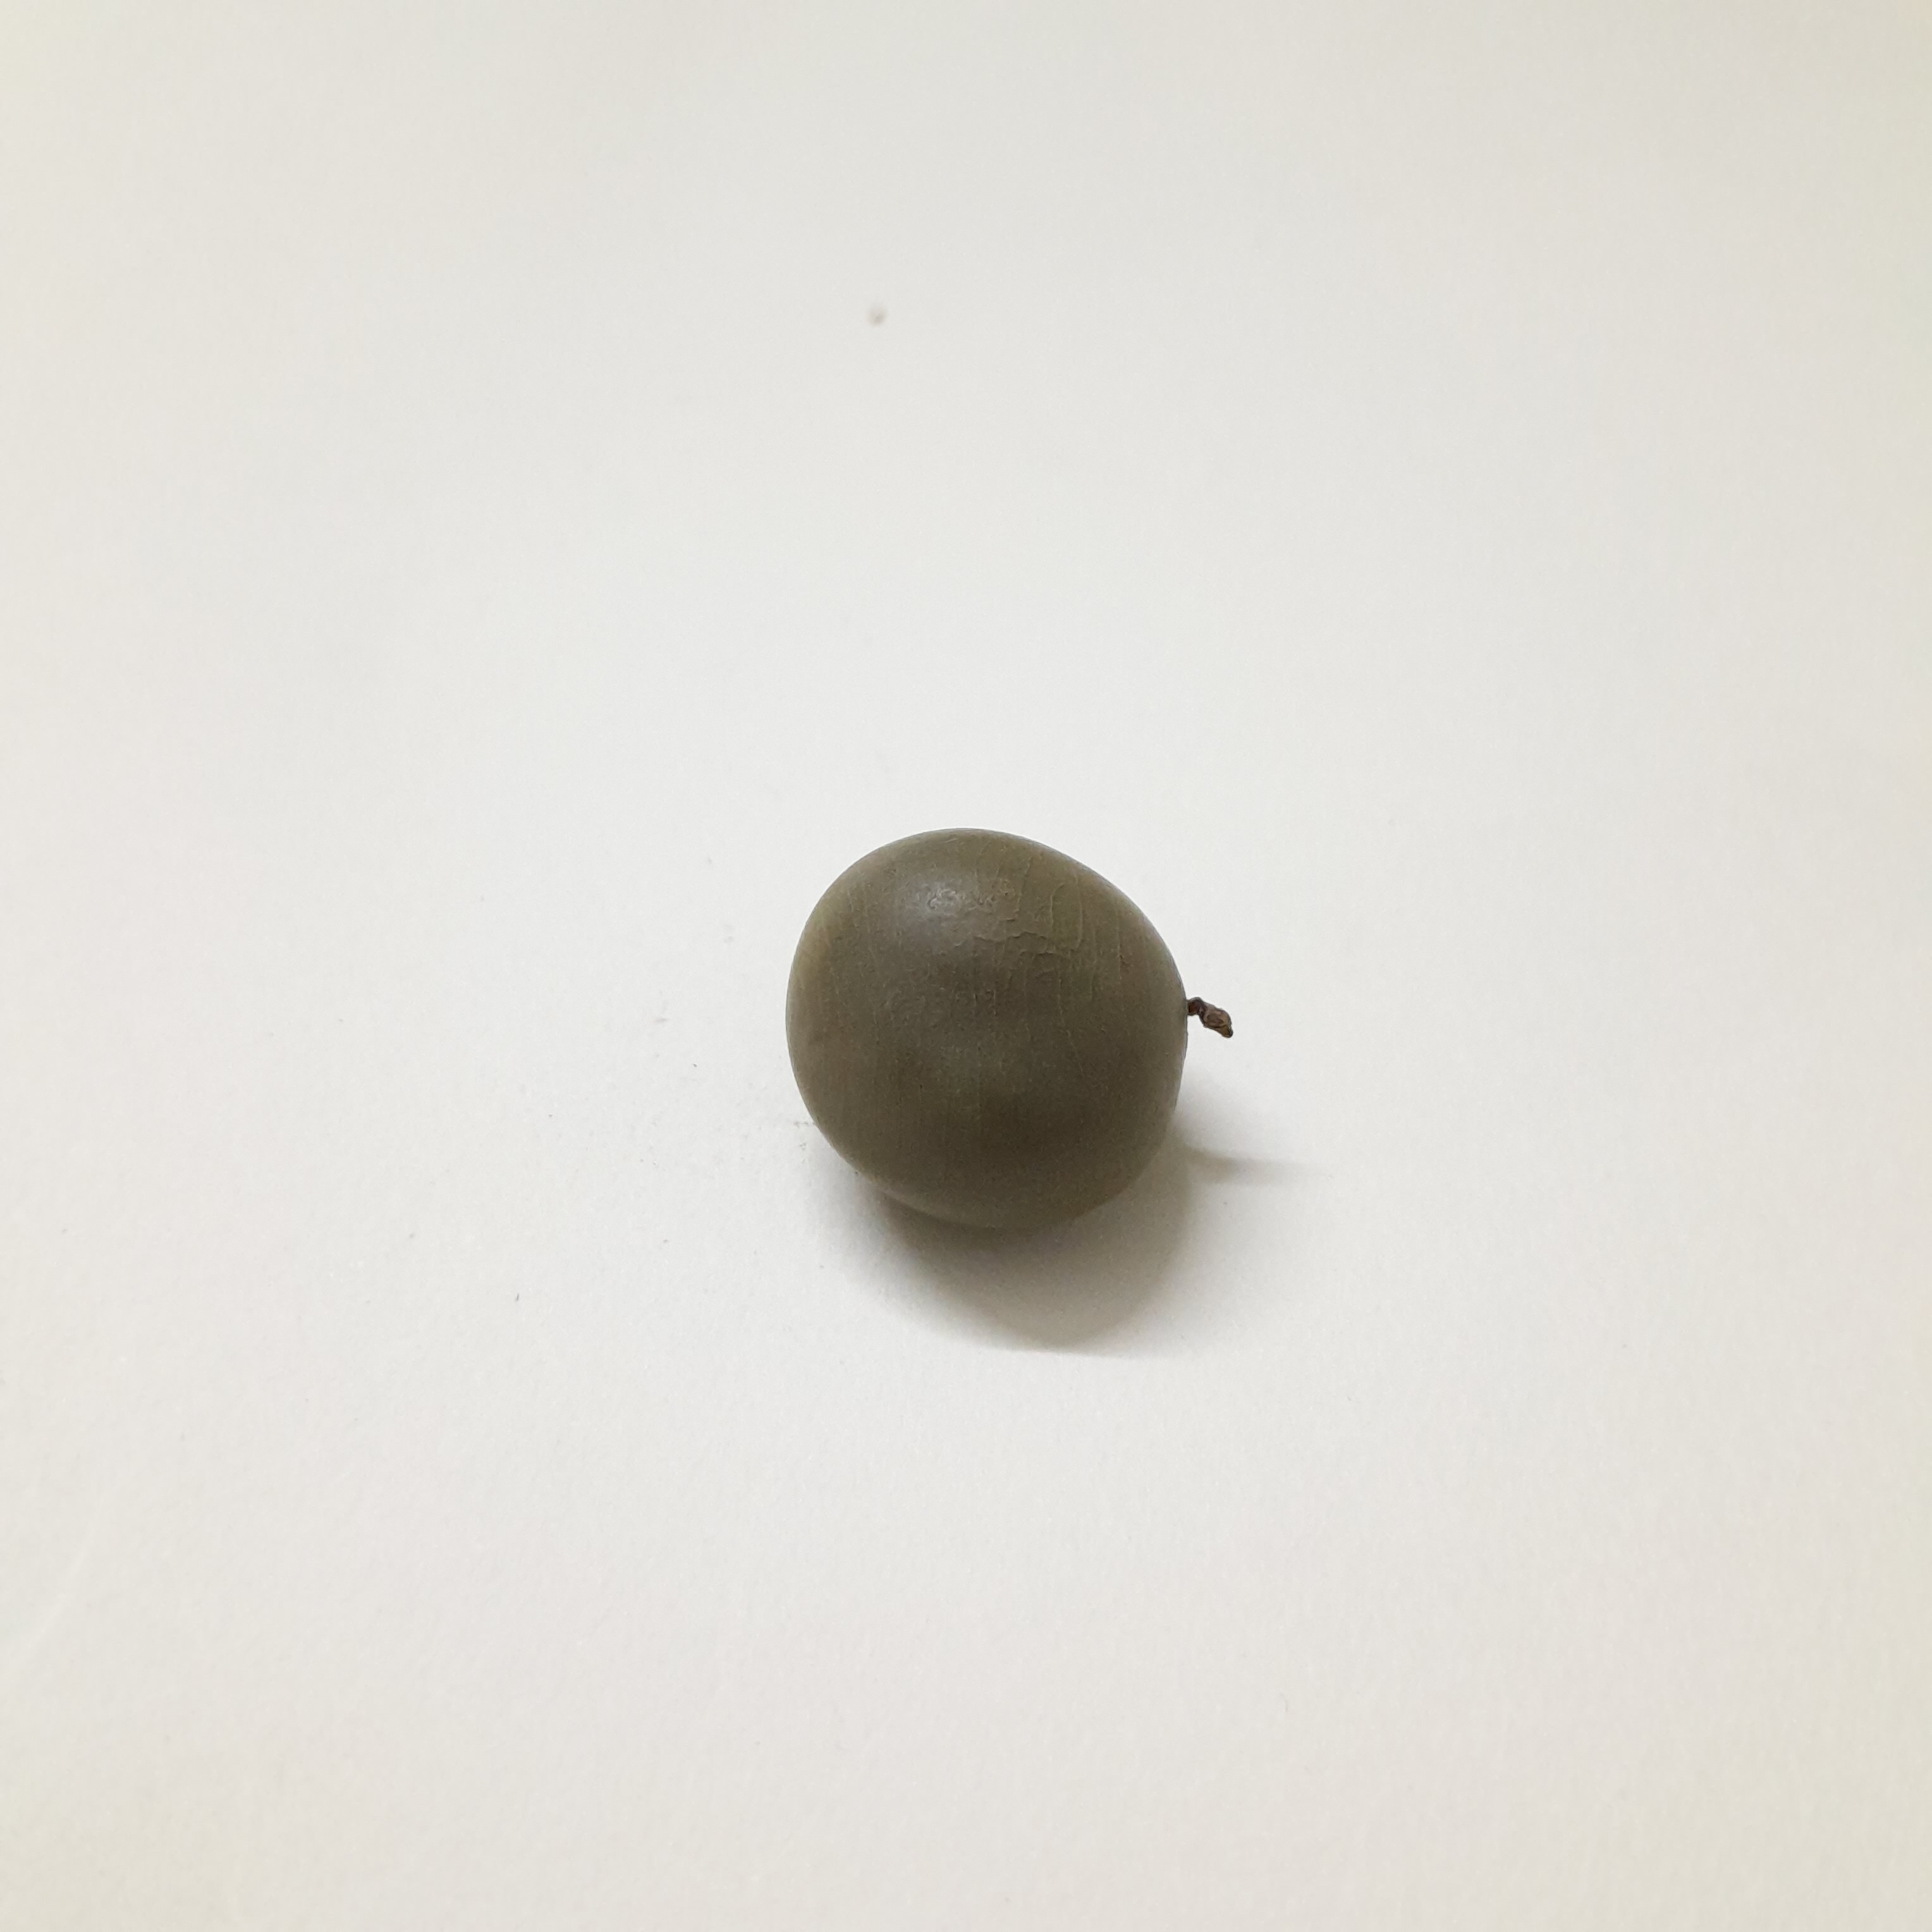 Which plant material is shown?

sagargota
